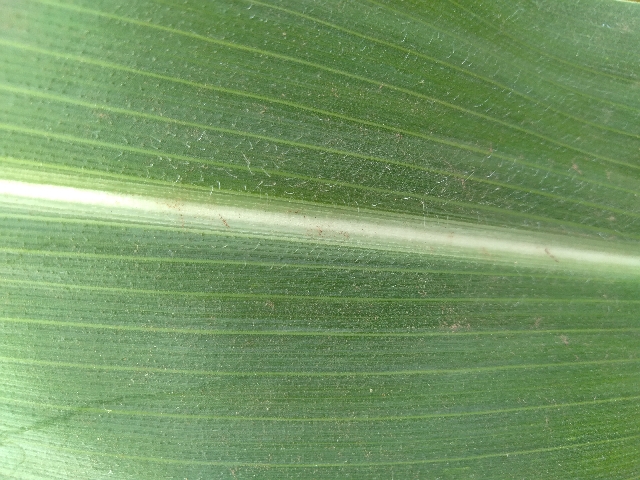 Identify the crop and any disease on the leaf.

maize, healthy
